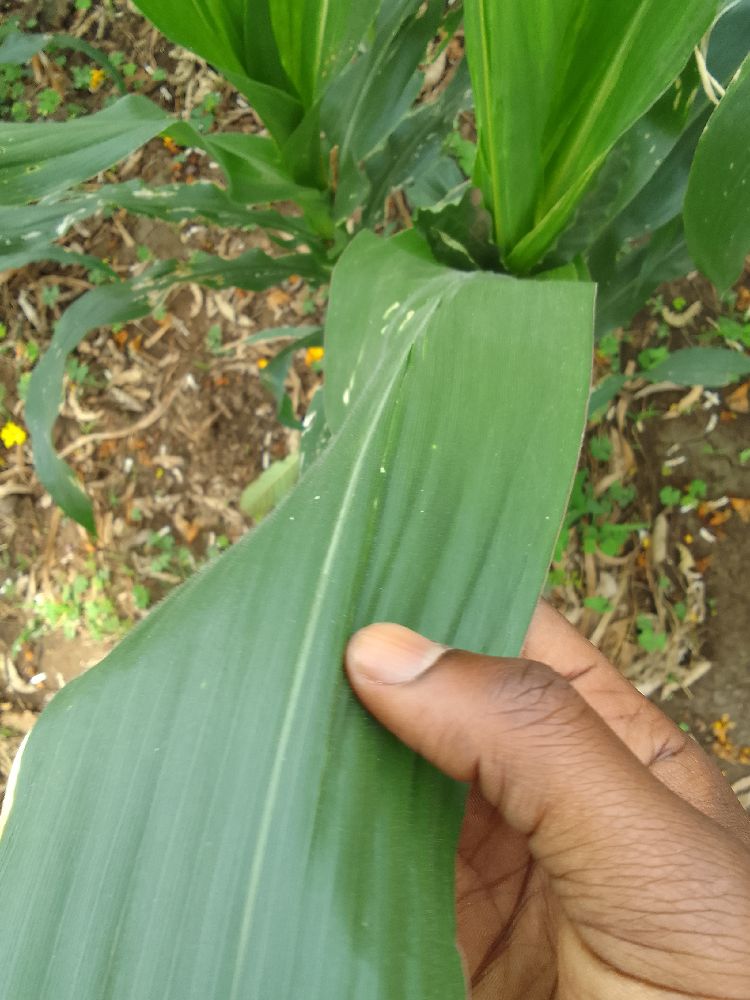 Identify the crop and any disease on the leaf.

maize, healthy
